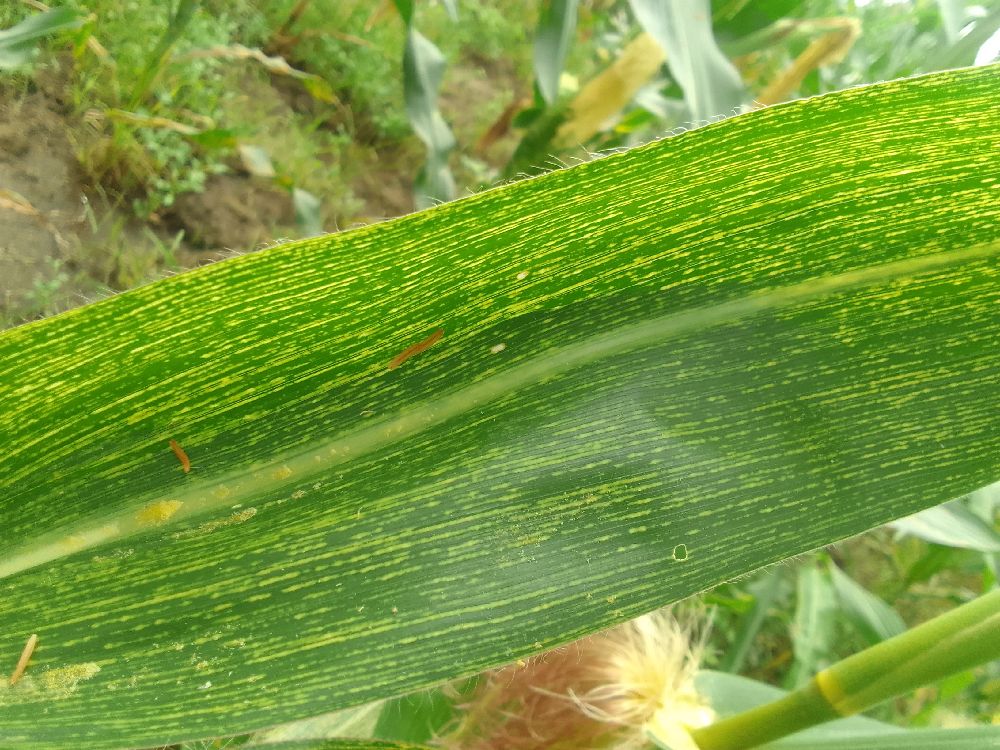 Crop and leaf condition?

maize, maize streak virus
